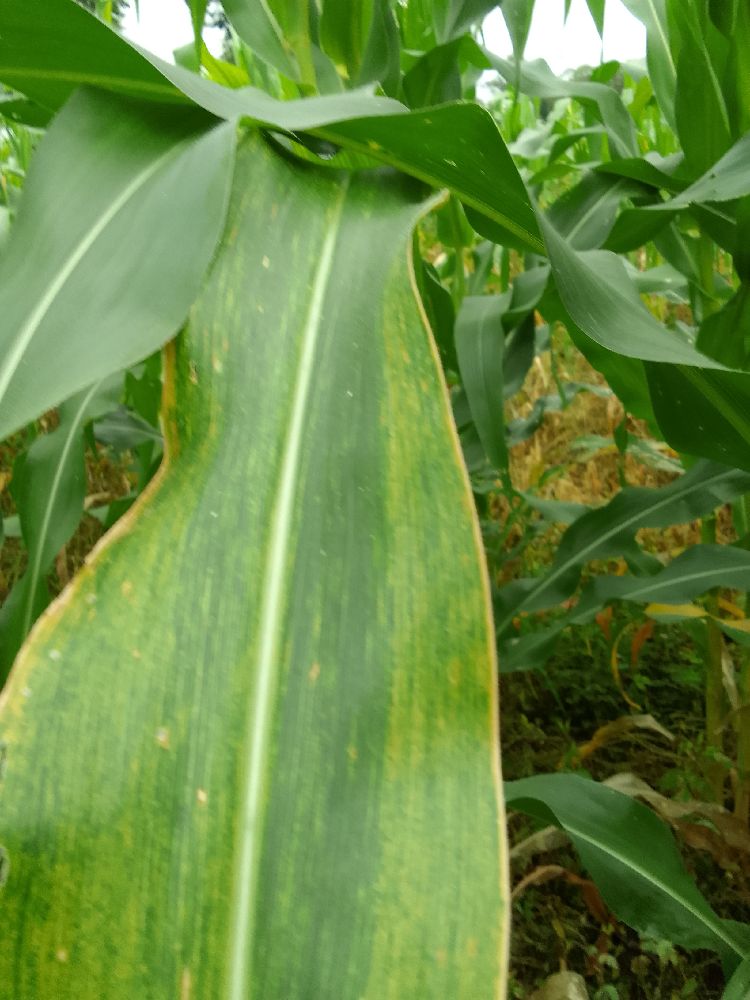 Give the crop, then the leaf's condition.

maize, maize lethal necrosis
